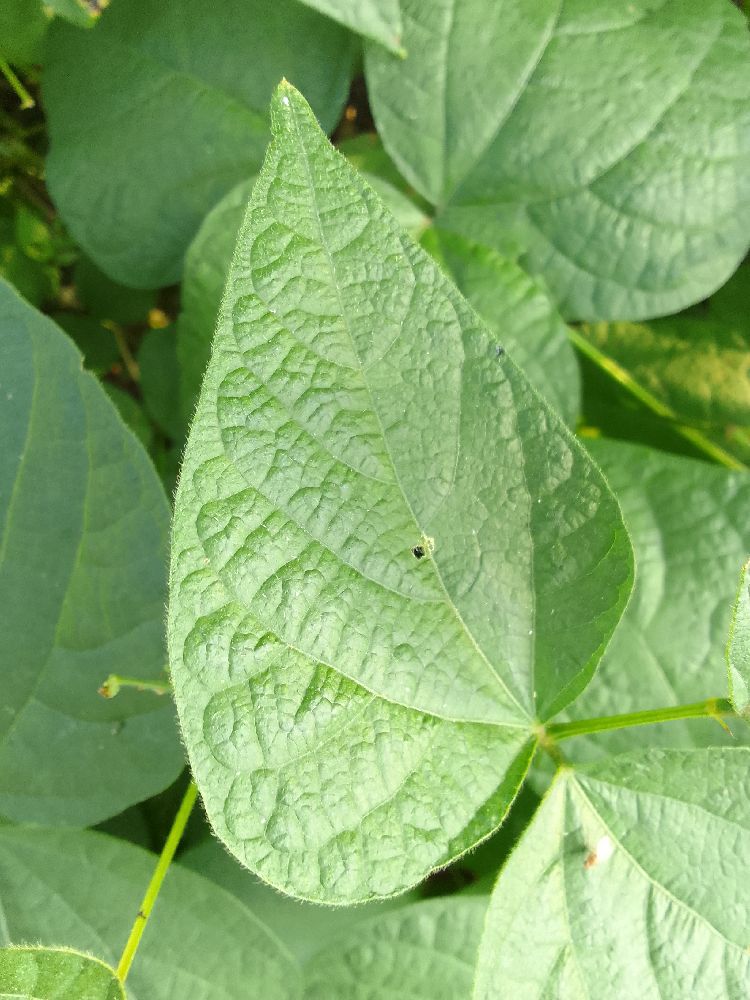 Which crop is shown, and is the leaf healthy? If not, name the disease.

common bean, healthy
